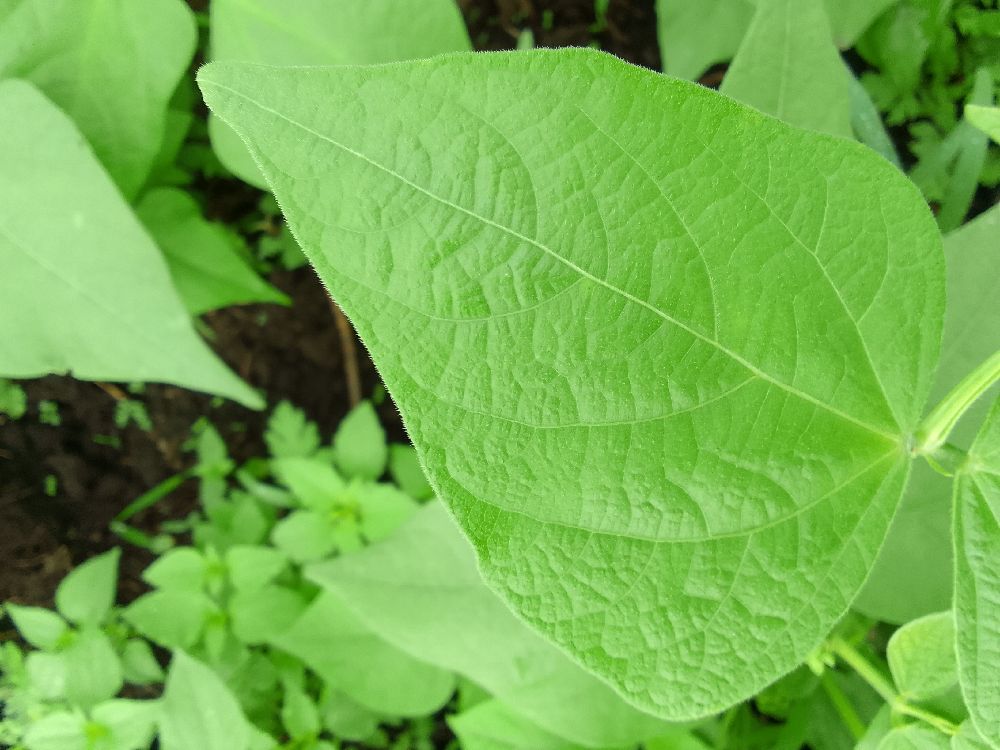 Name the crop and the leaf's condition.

common bean, healthy
